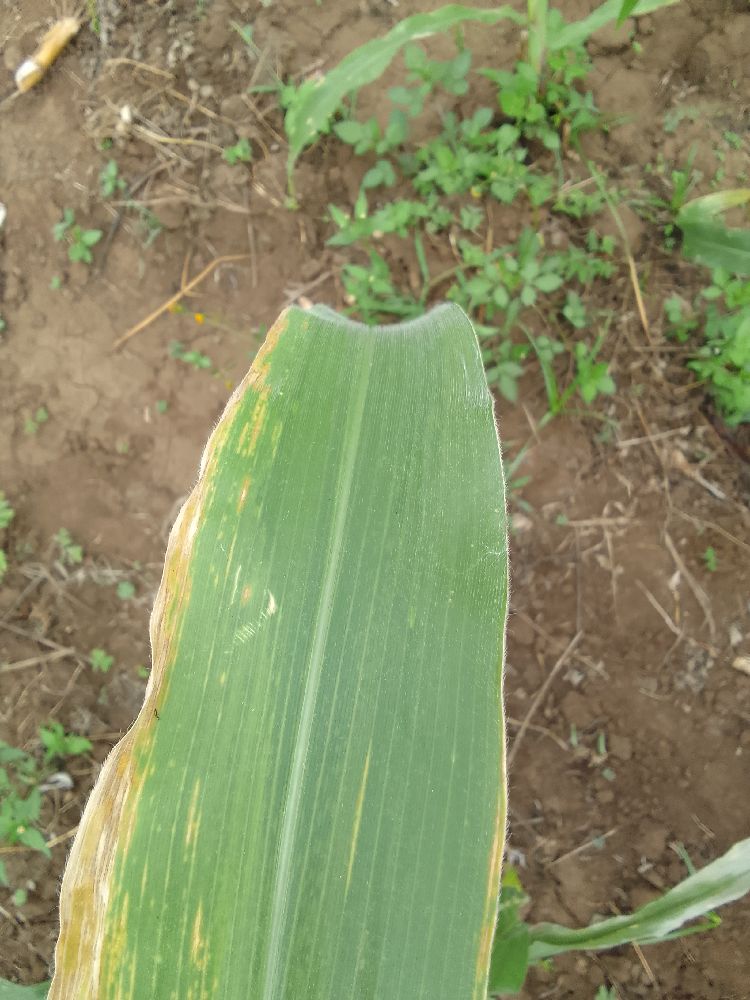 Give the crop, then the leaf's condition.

maize, maize lethal necrosis
